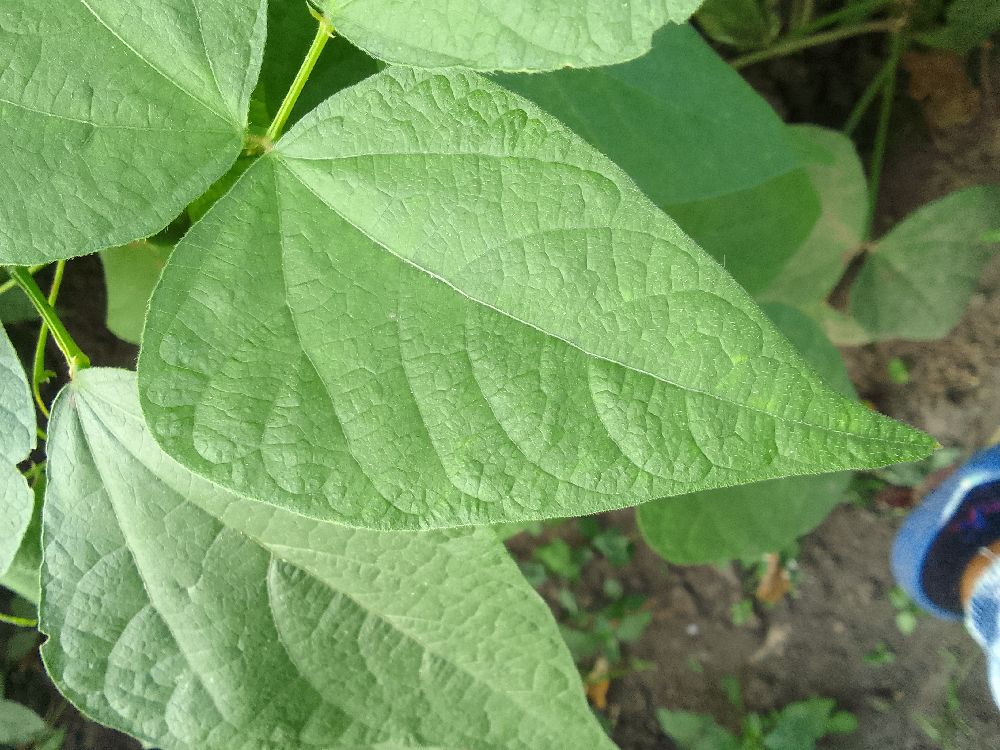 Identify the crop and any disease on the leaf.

common bean, healthy
